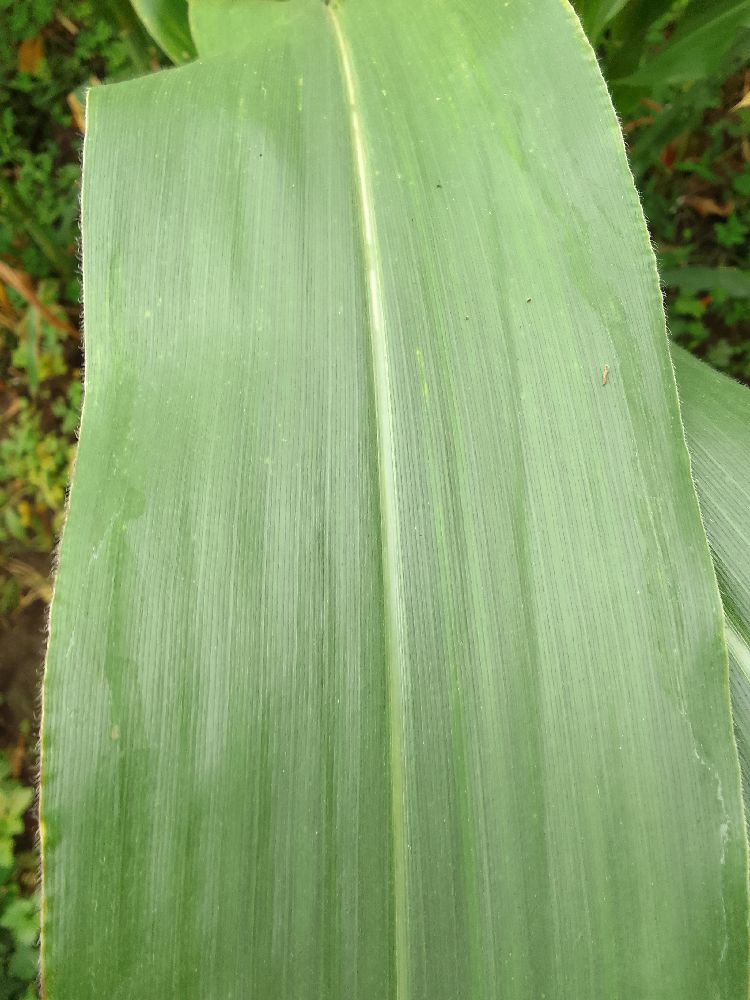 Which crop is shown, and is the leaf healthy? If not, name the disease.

maize, healthy
